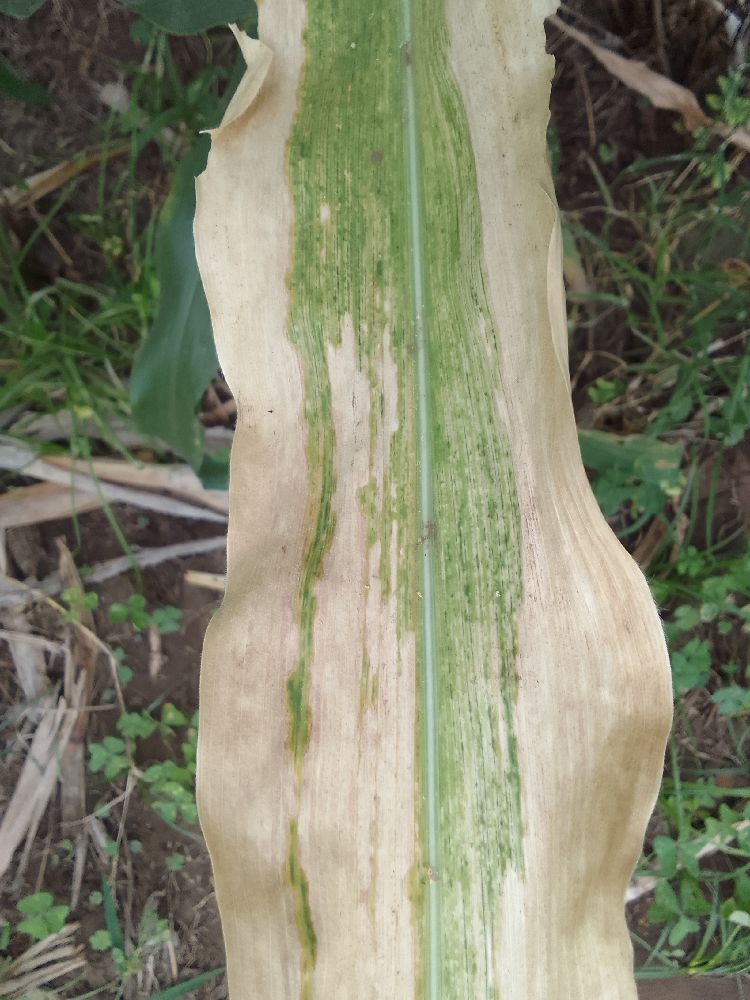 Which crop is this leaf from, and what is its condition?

maize, maize lethal necrosis
